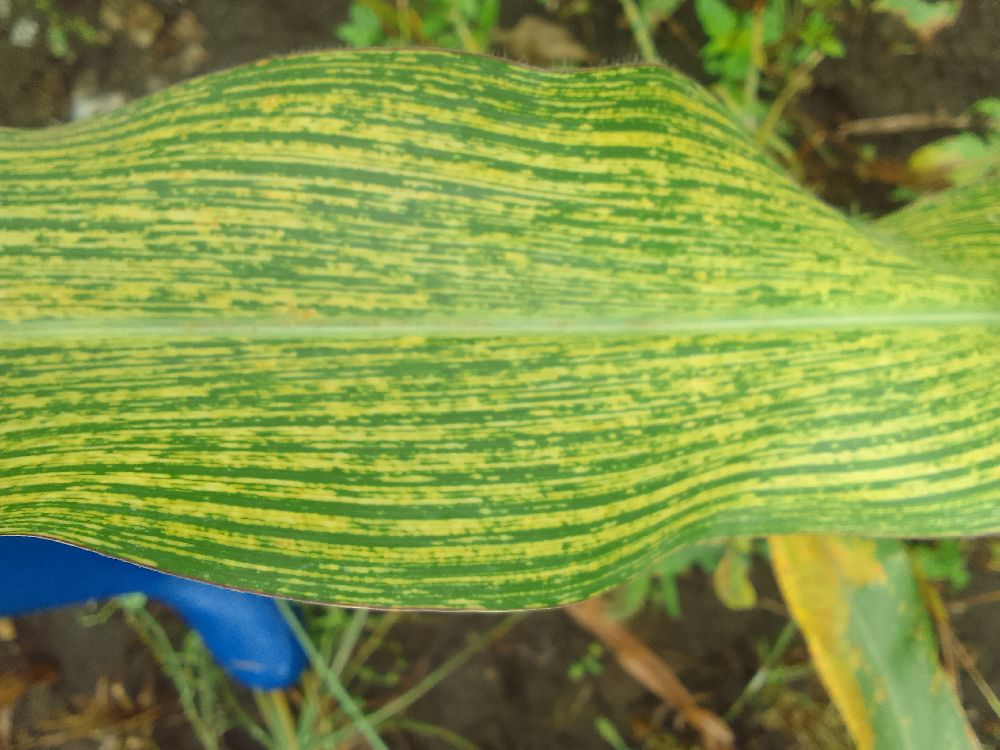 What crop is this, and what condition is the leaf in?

maize, maize streak virus
